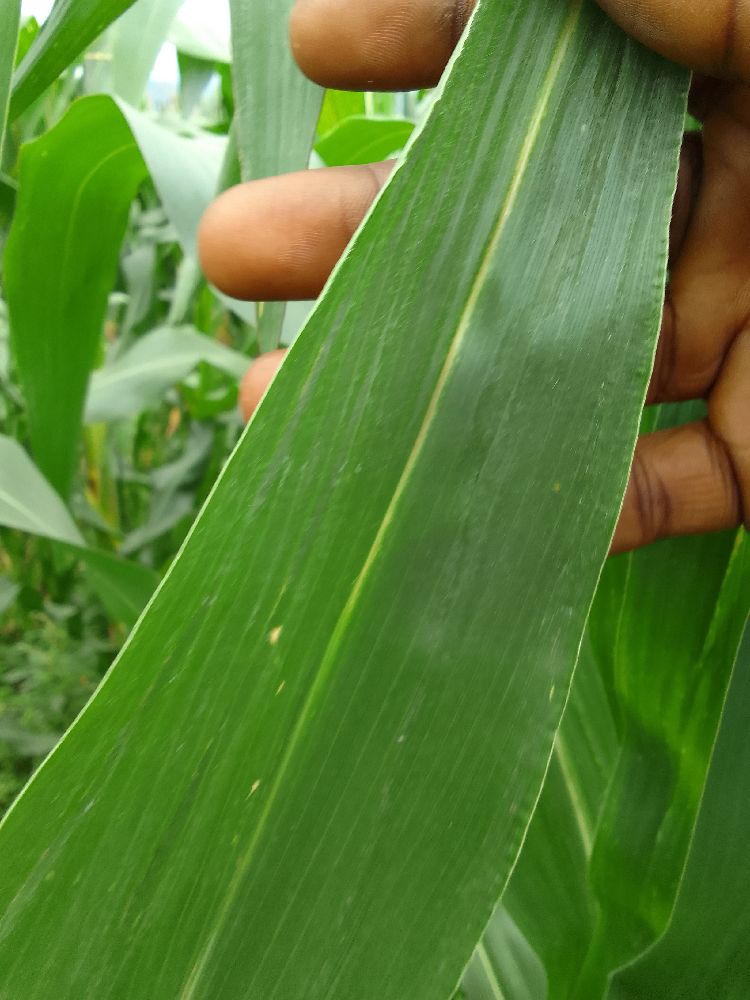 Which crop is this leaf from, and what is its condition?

maize, healthy
